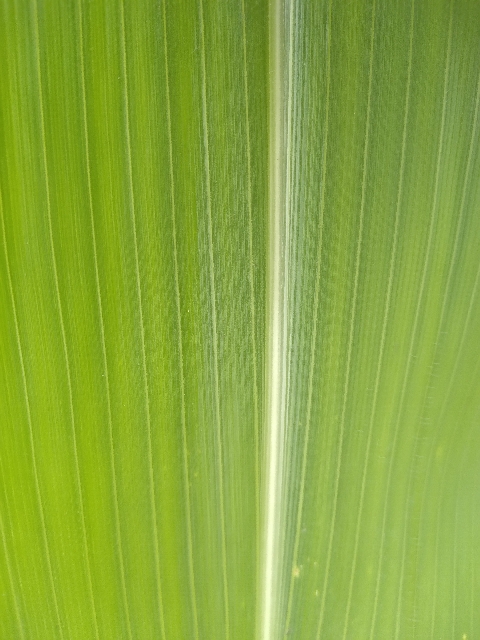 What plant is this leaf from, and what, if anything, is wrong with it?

maize, healthy
